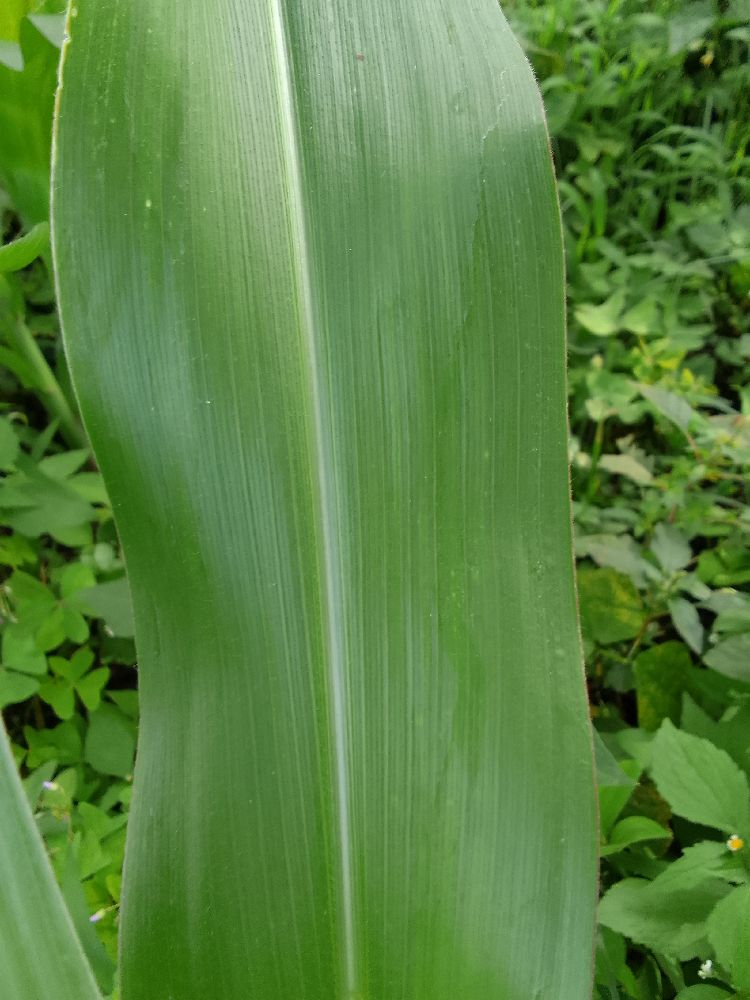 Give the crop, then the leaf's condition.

maize, healthy
